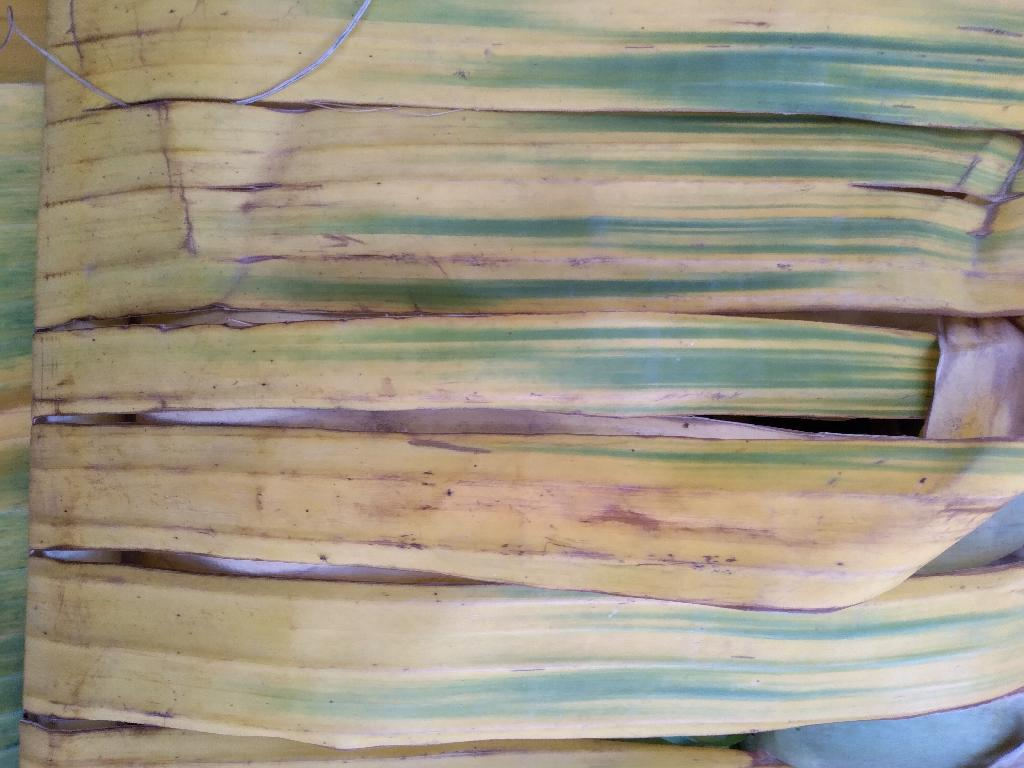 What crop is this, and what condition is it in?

banana, fusarium wilt race 1
